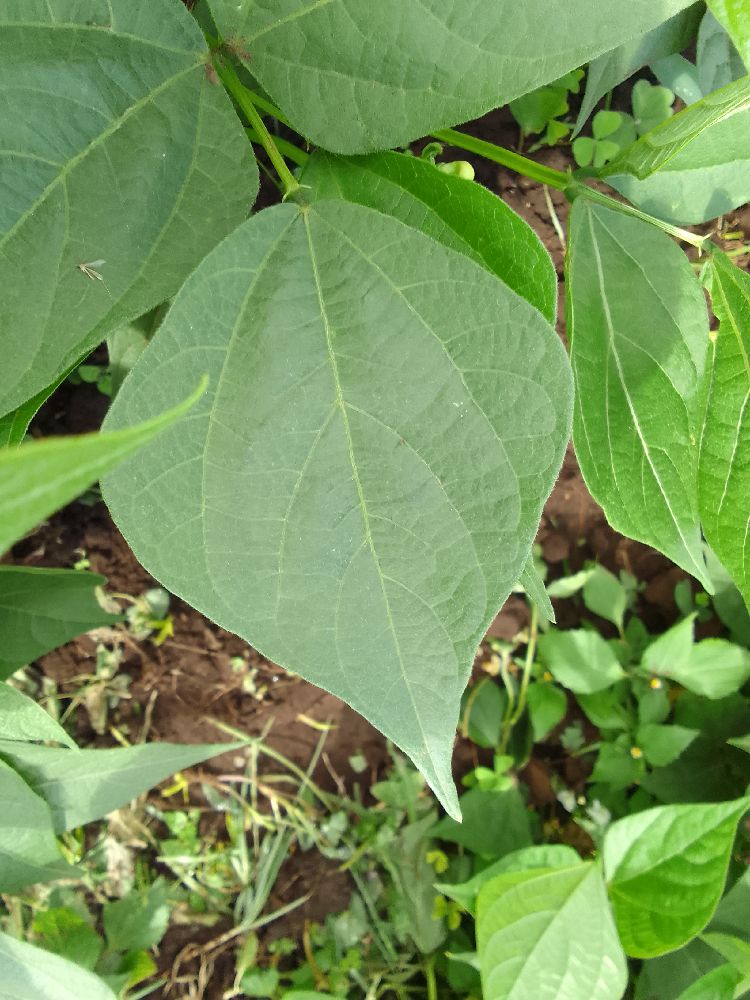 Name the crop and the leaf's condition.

common bean, healthy
